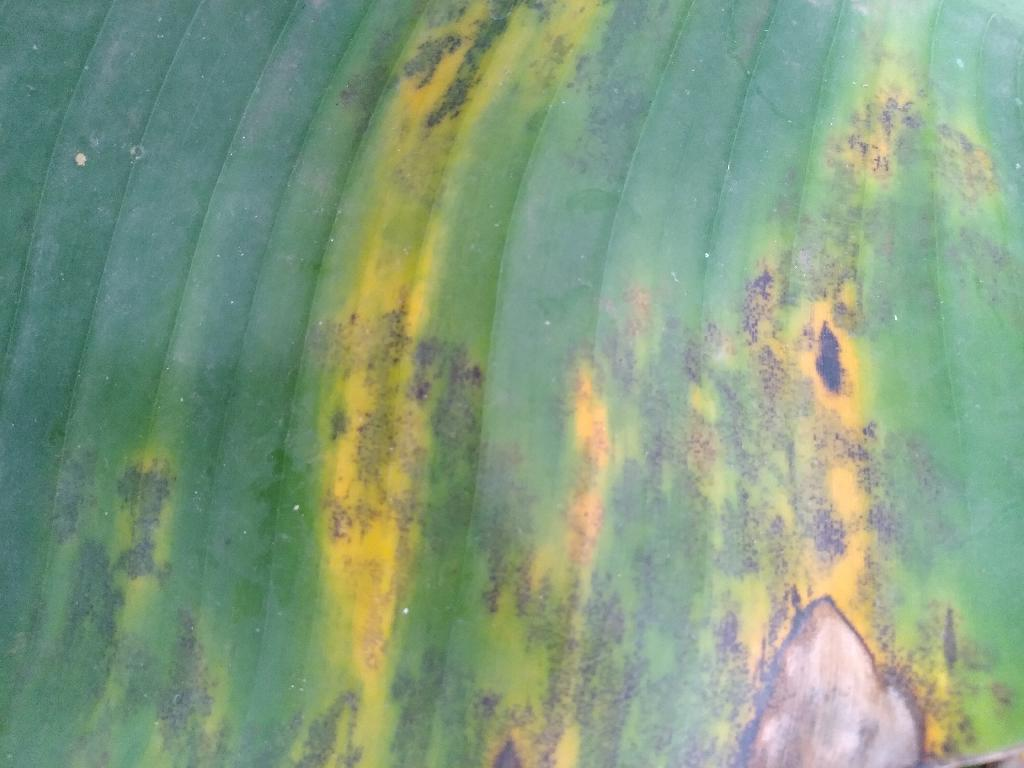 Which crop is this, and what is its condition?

banana, black sigatoka
